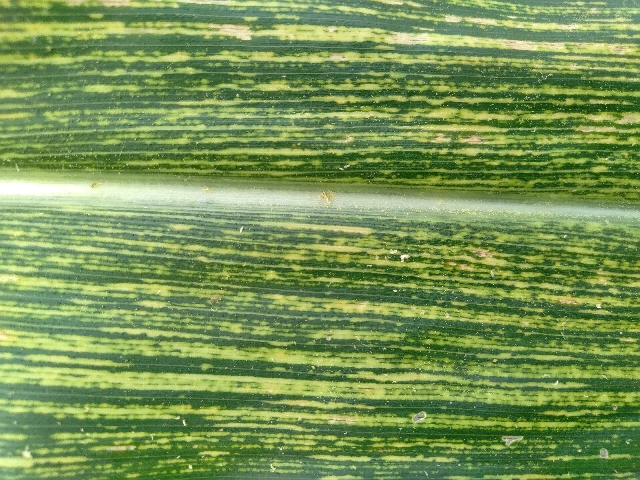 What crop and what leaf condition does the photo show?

maize, maize streak virus
